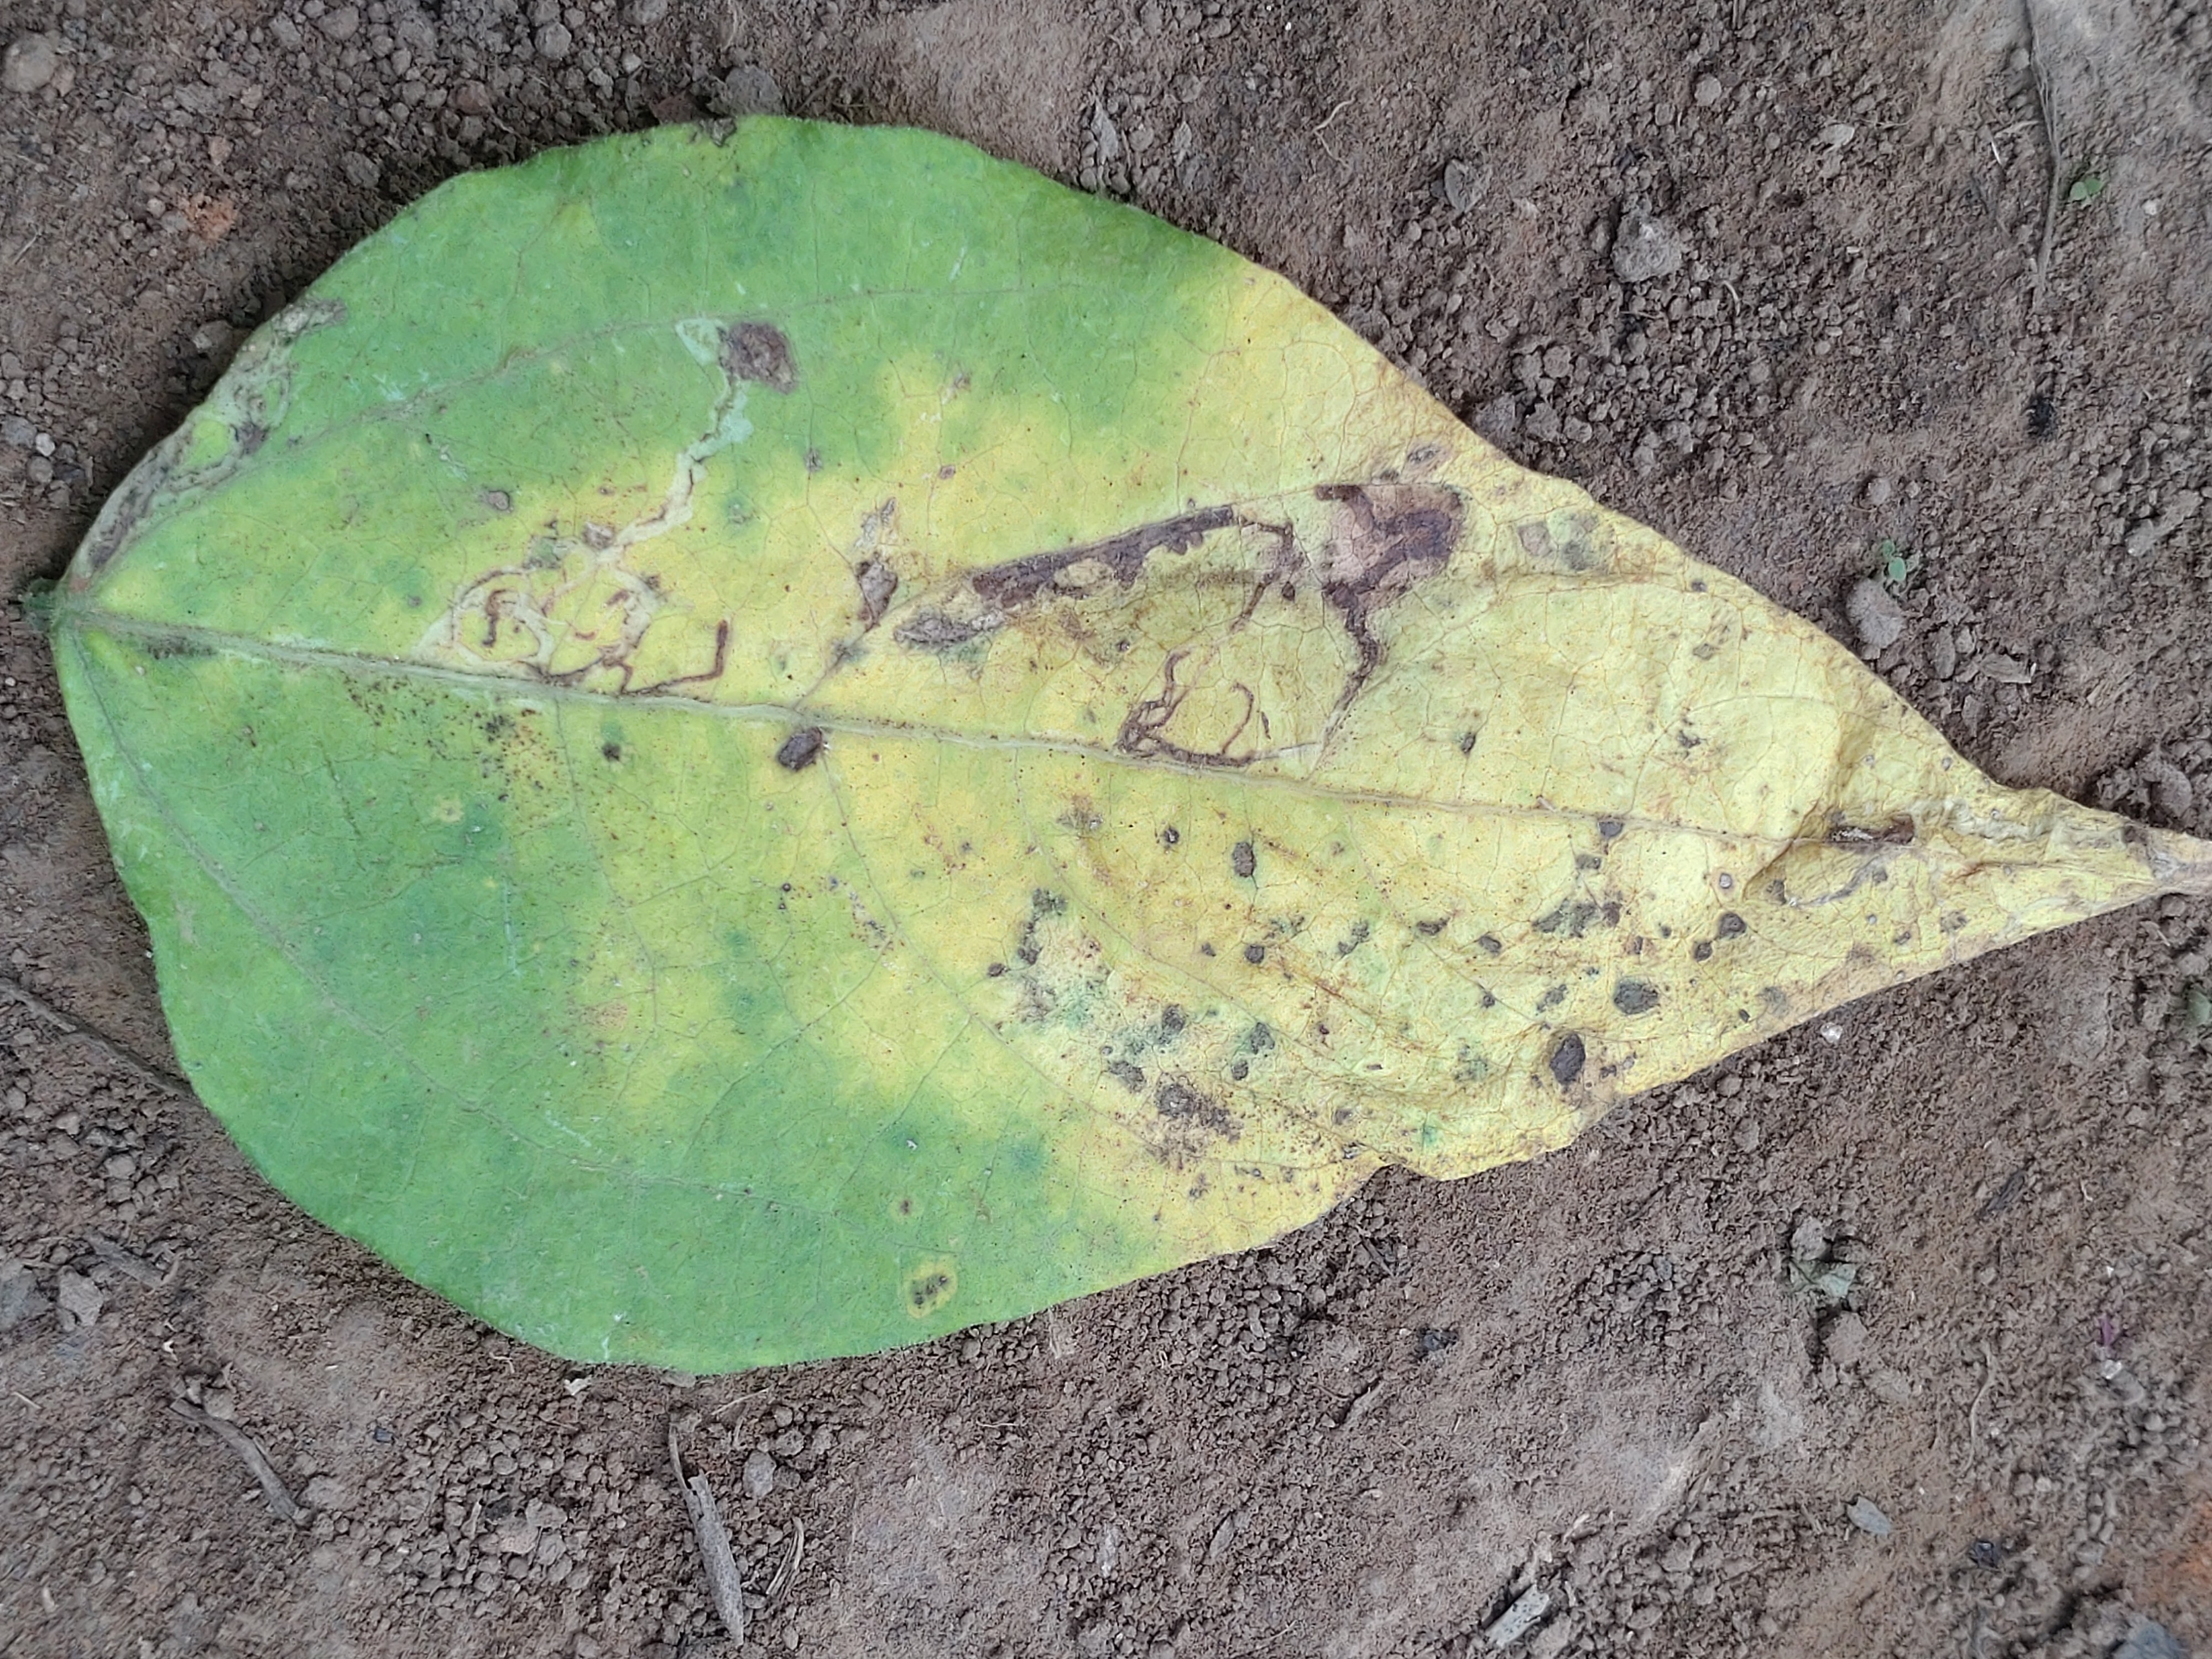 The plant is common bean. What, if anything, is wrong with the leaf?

anthracnose
